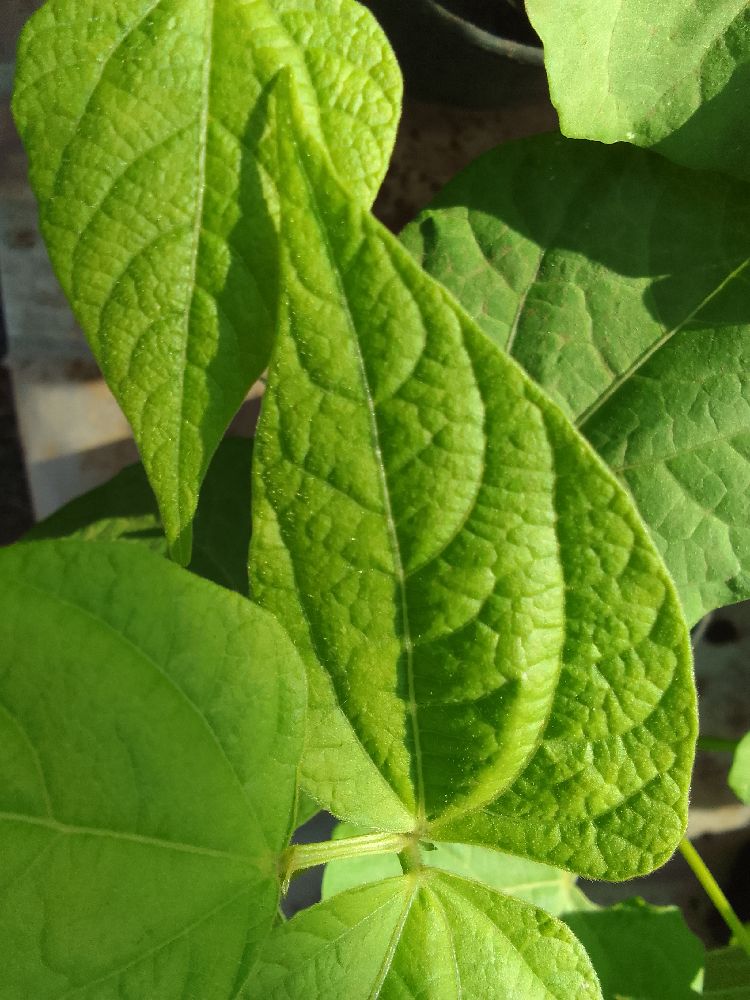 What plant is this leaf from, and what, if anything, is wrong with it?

common bean, healthy
